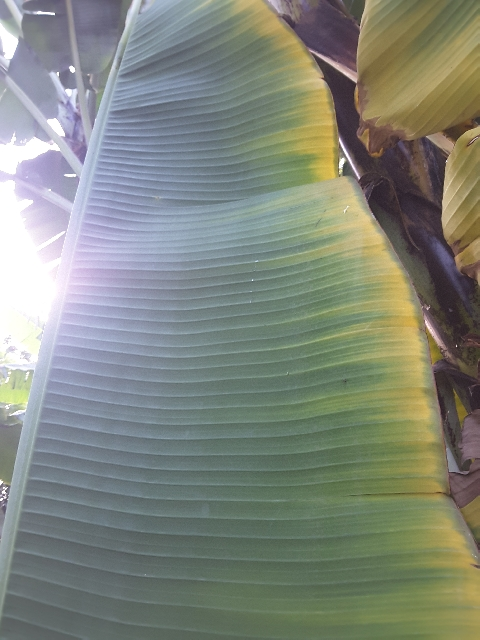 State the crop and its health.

banana, fusarium wilt race 1
